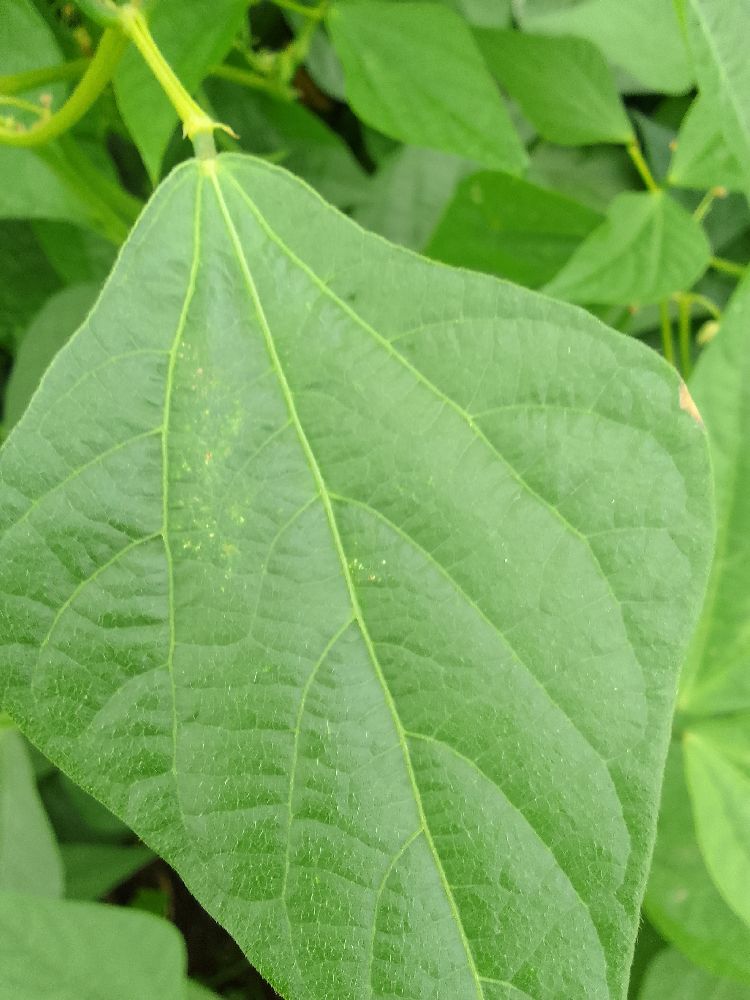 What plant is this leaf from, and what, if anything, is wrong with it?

common bean, healthy
